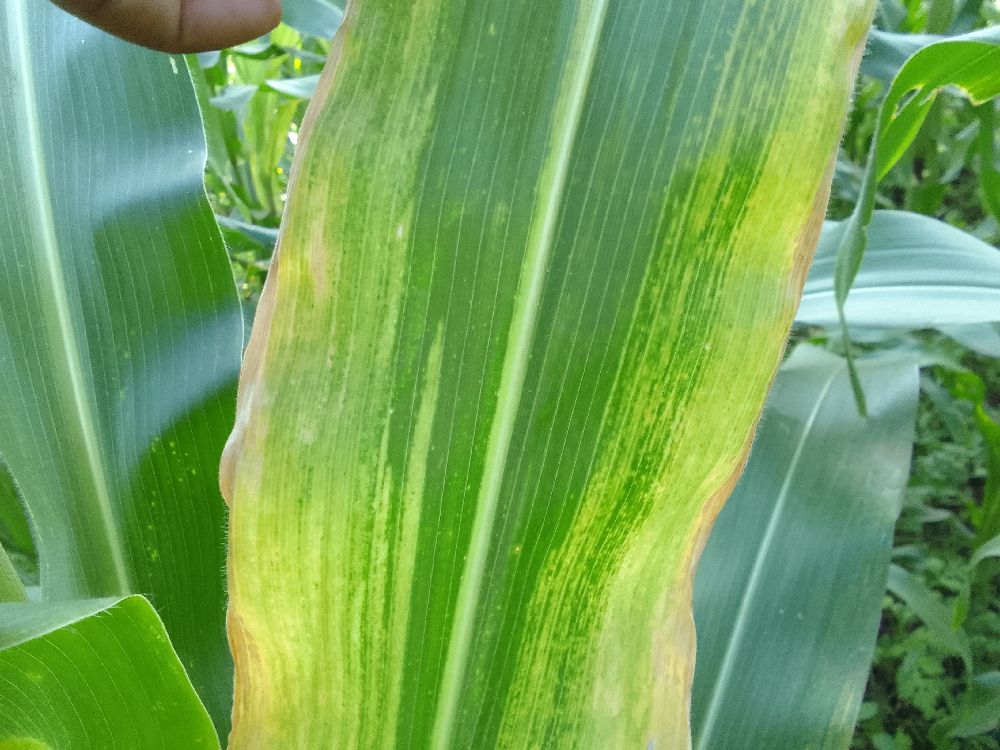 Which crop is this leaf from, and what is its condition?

maize, maize lethal necrosis
